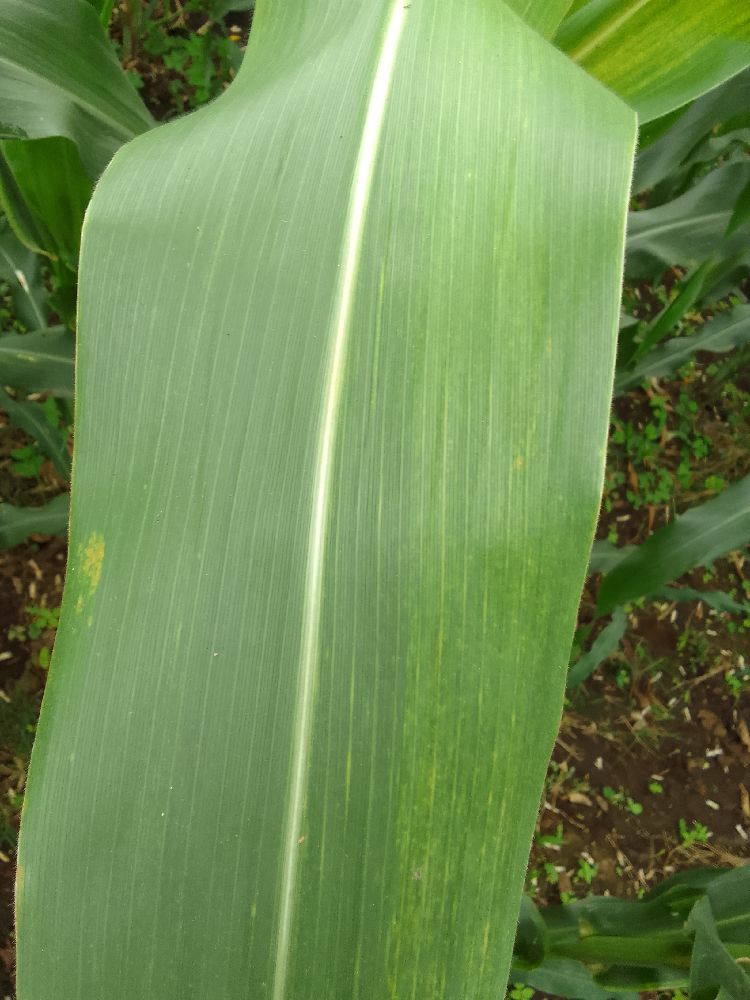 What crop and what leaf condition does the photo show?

maize, maize lethal necrosis
